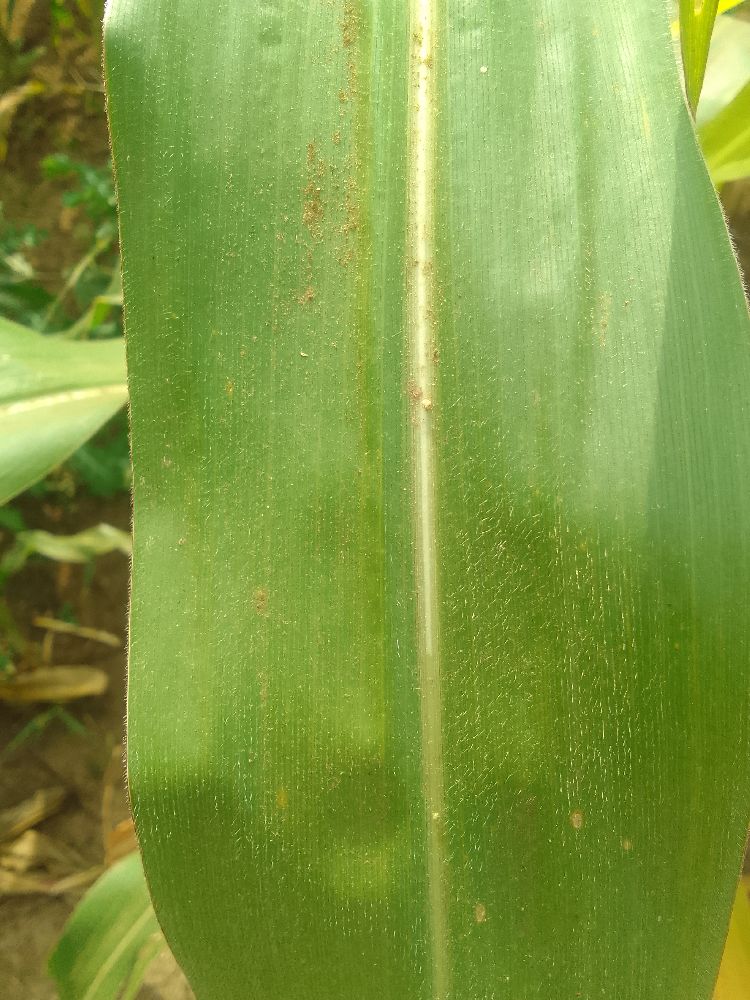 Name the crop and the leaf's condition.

maize, healthy
